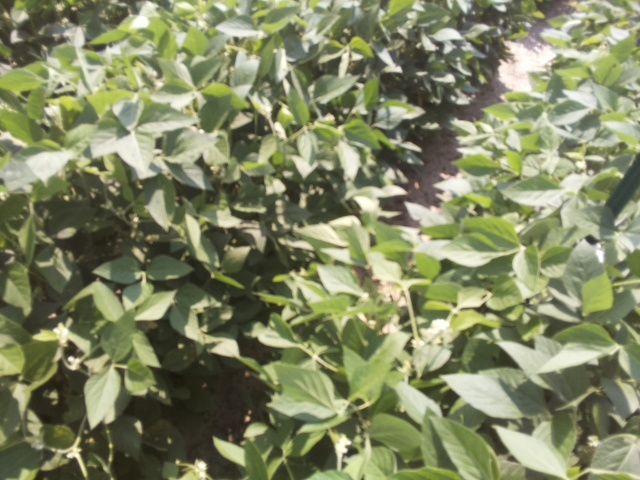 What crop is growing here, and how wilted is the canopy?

soybean, leaves with no wilting
